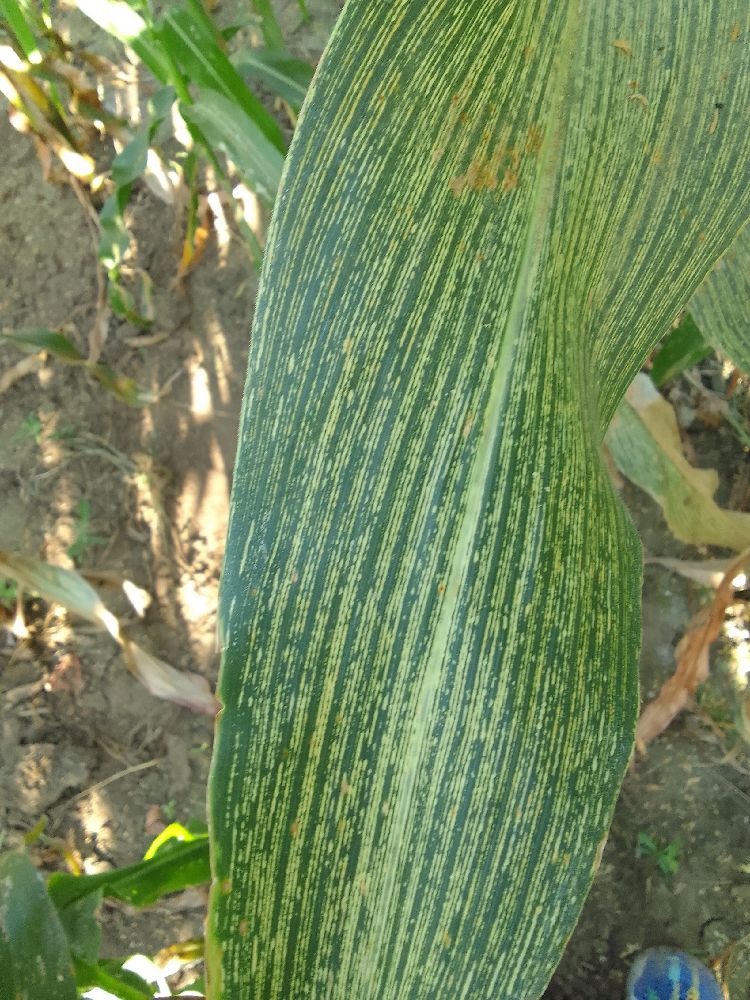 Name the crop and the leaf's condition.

maize, maize streak virus
